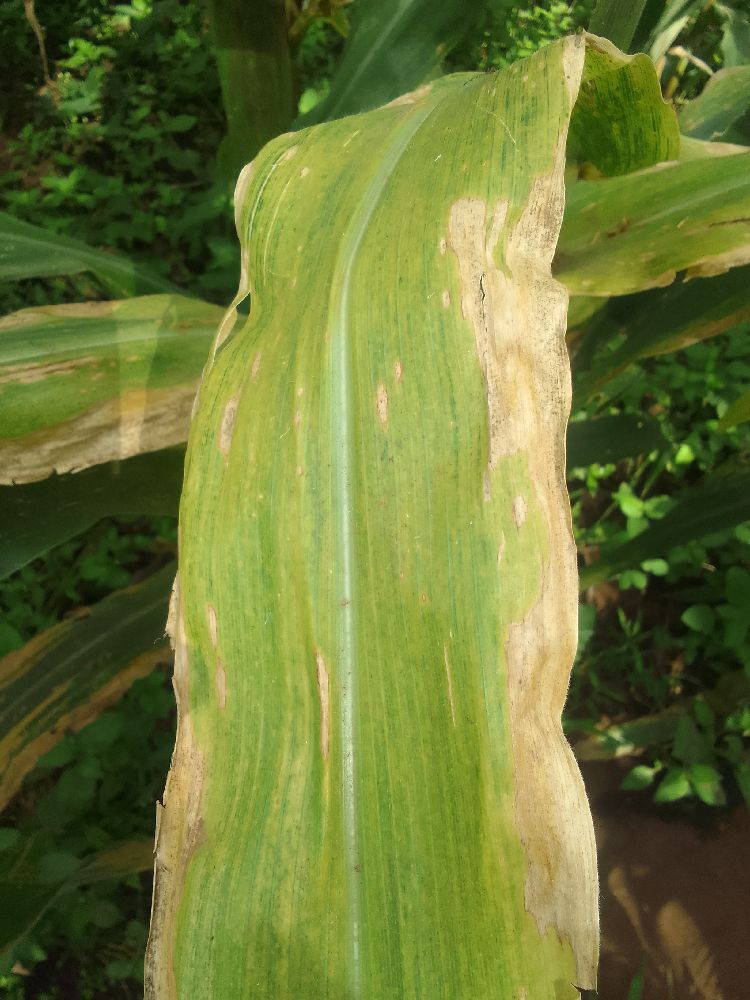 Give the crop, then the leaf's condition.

maize, maize lethal necrosis
